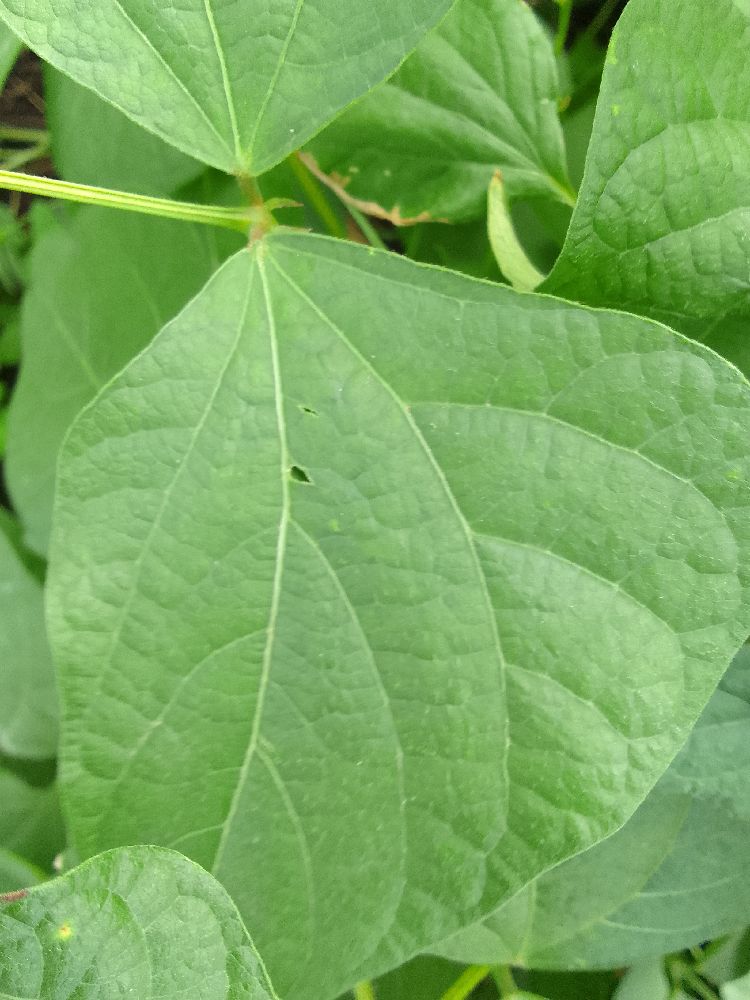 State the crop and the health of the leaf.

common bean, healthy
